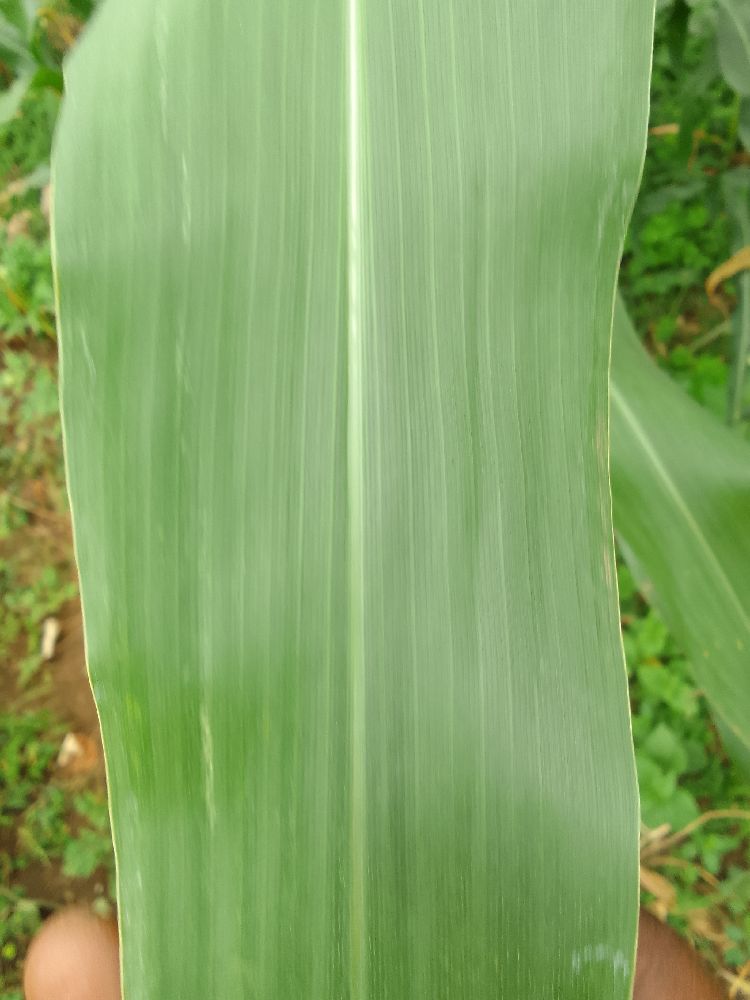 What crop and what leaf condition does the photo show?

maize, healthy
